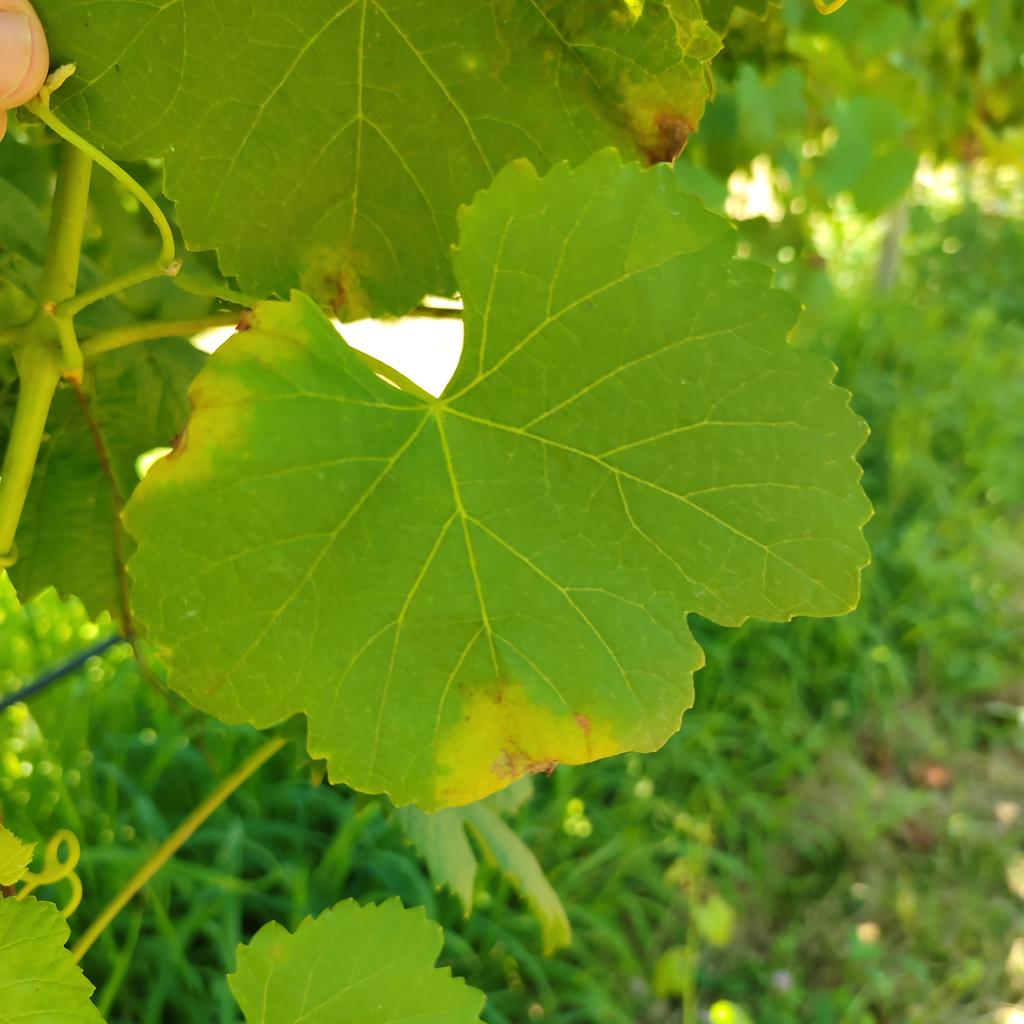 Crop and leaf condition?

grapevine, downy mildew
